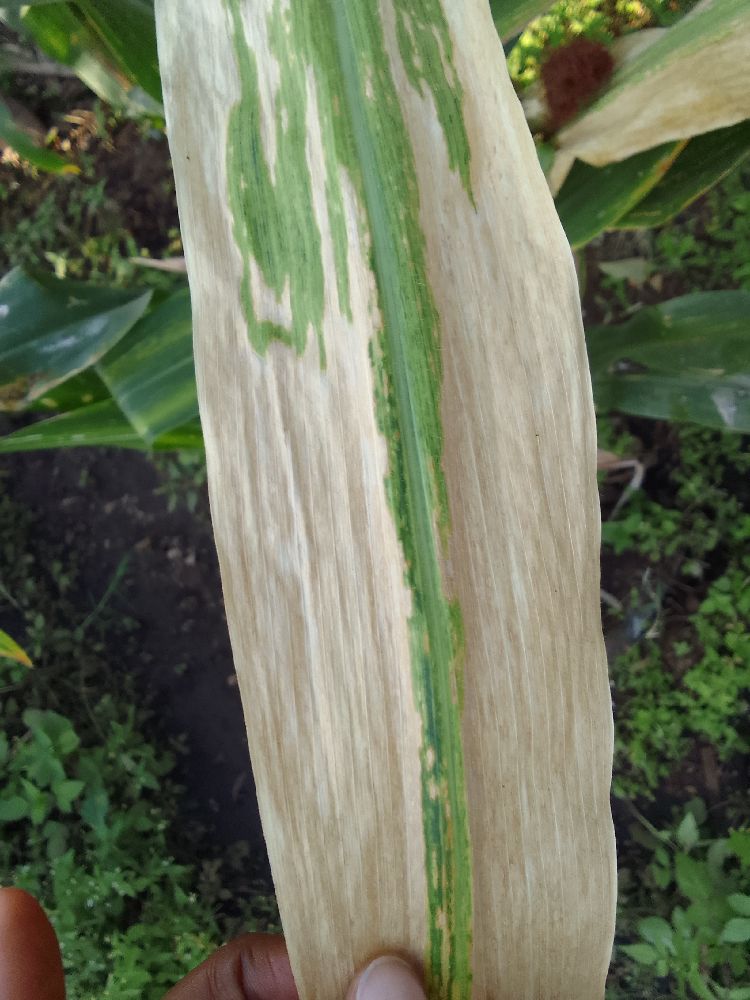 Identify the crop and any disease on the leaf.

maize, maize lethal necrosis
